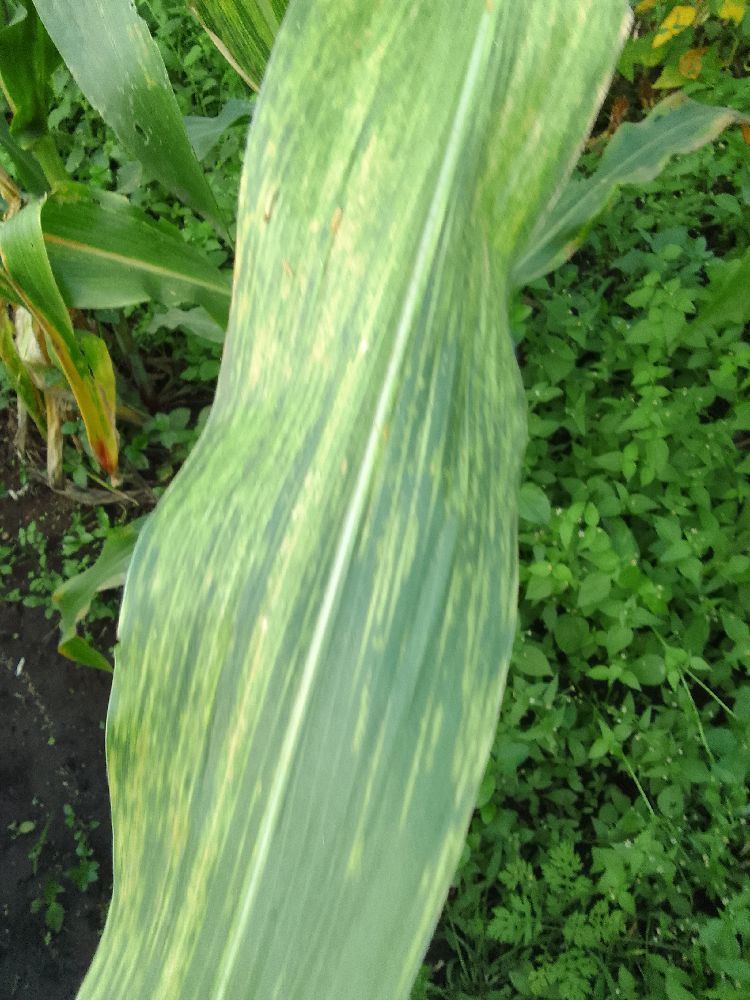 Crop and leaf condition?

maize, maize lethal necrosis
